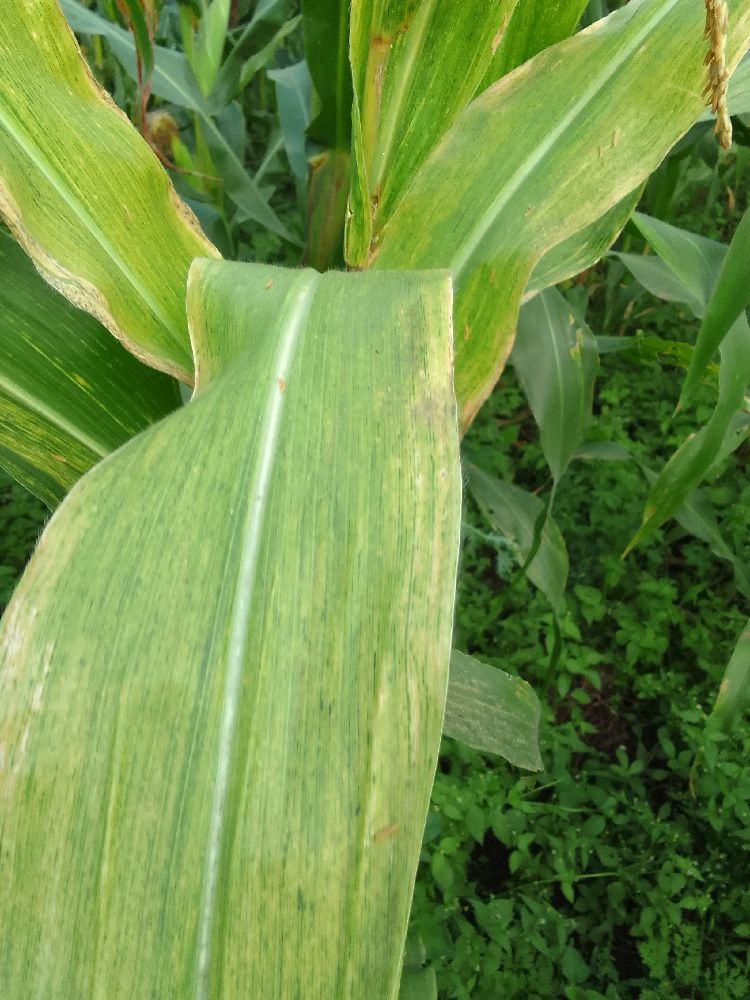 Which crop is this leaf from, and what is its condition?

maize, maize lethal necrosis
